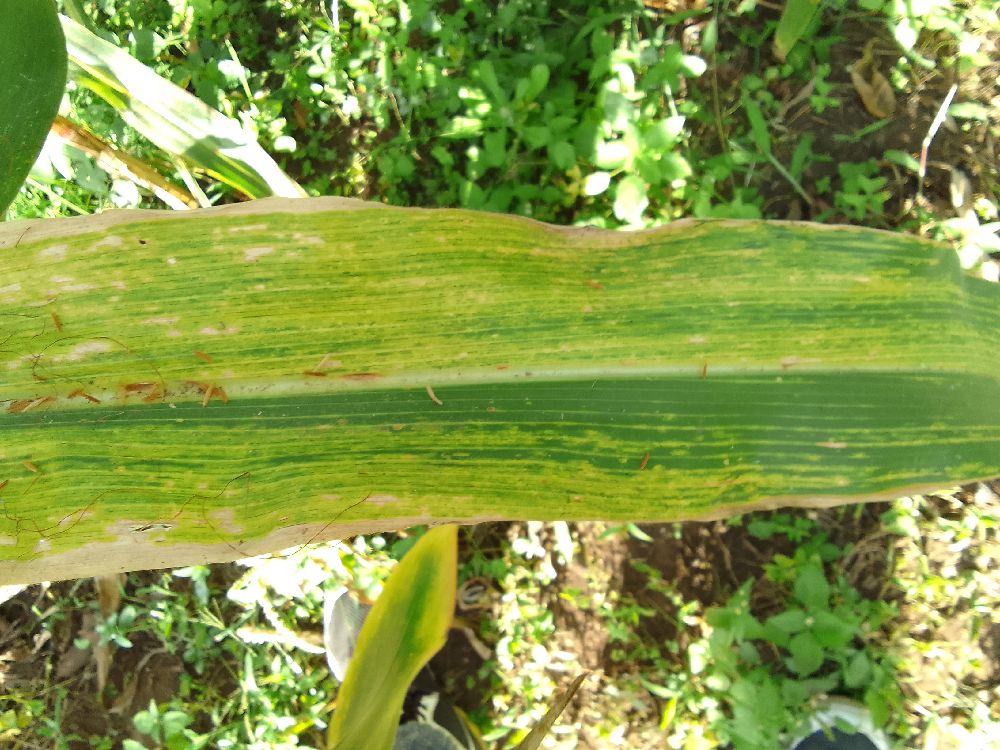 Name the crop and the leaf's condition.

maize, maize lethal necrosis
